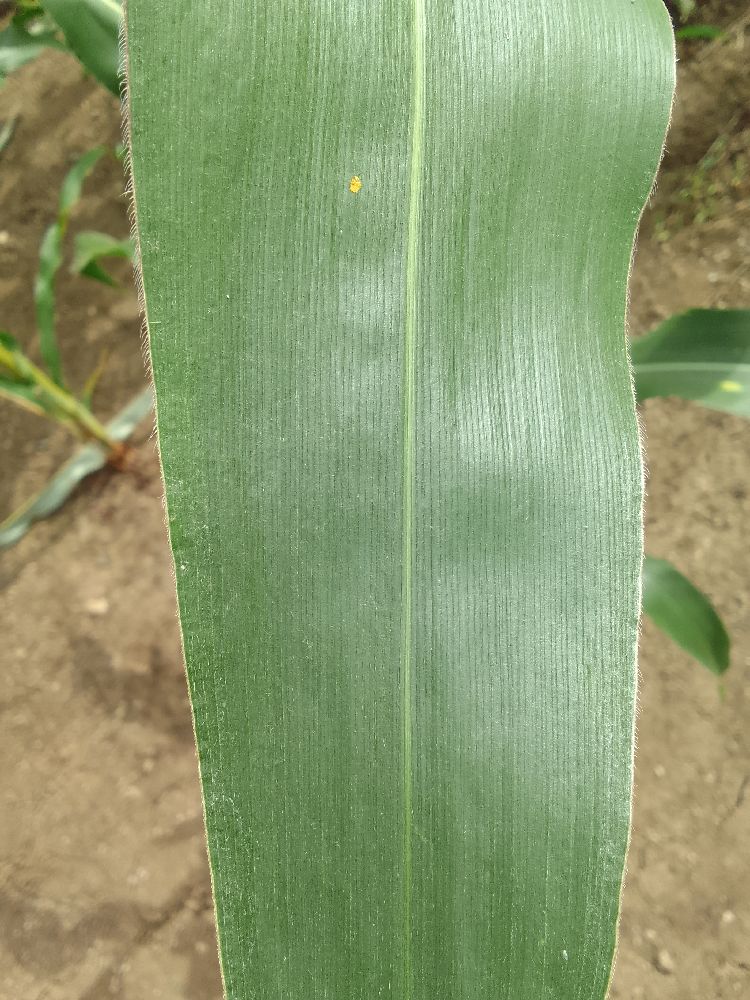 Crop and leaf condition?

maize, healthy
